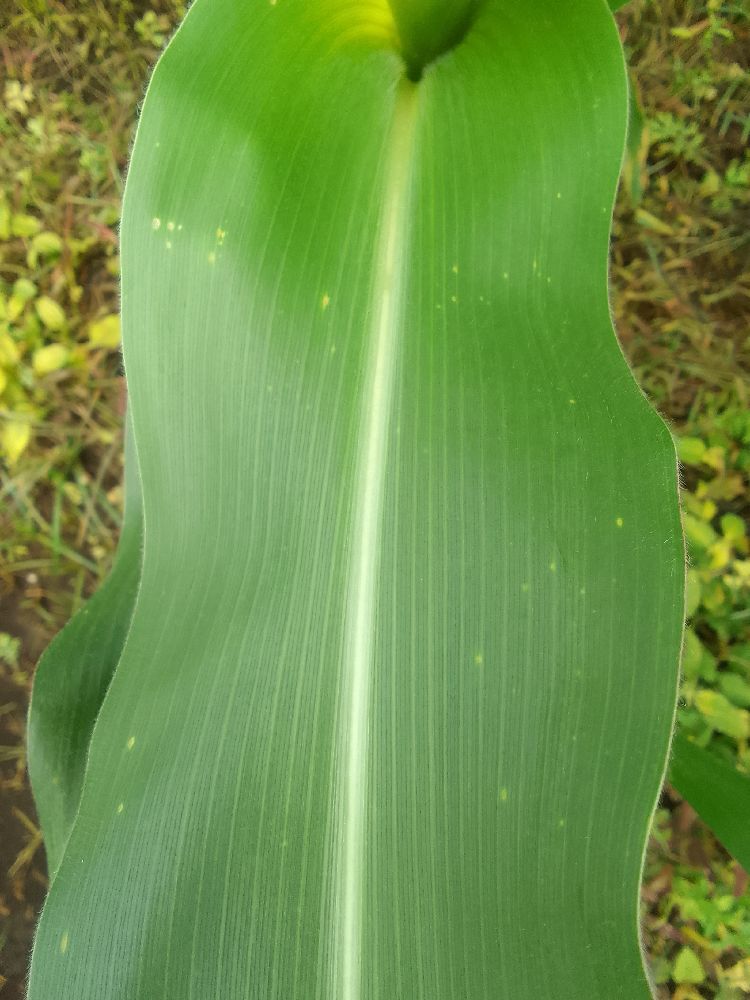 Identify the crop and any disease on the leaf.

maize, healthy
